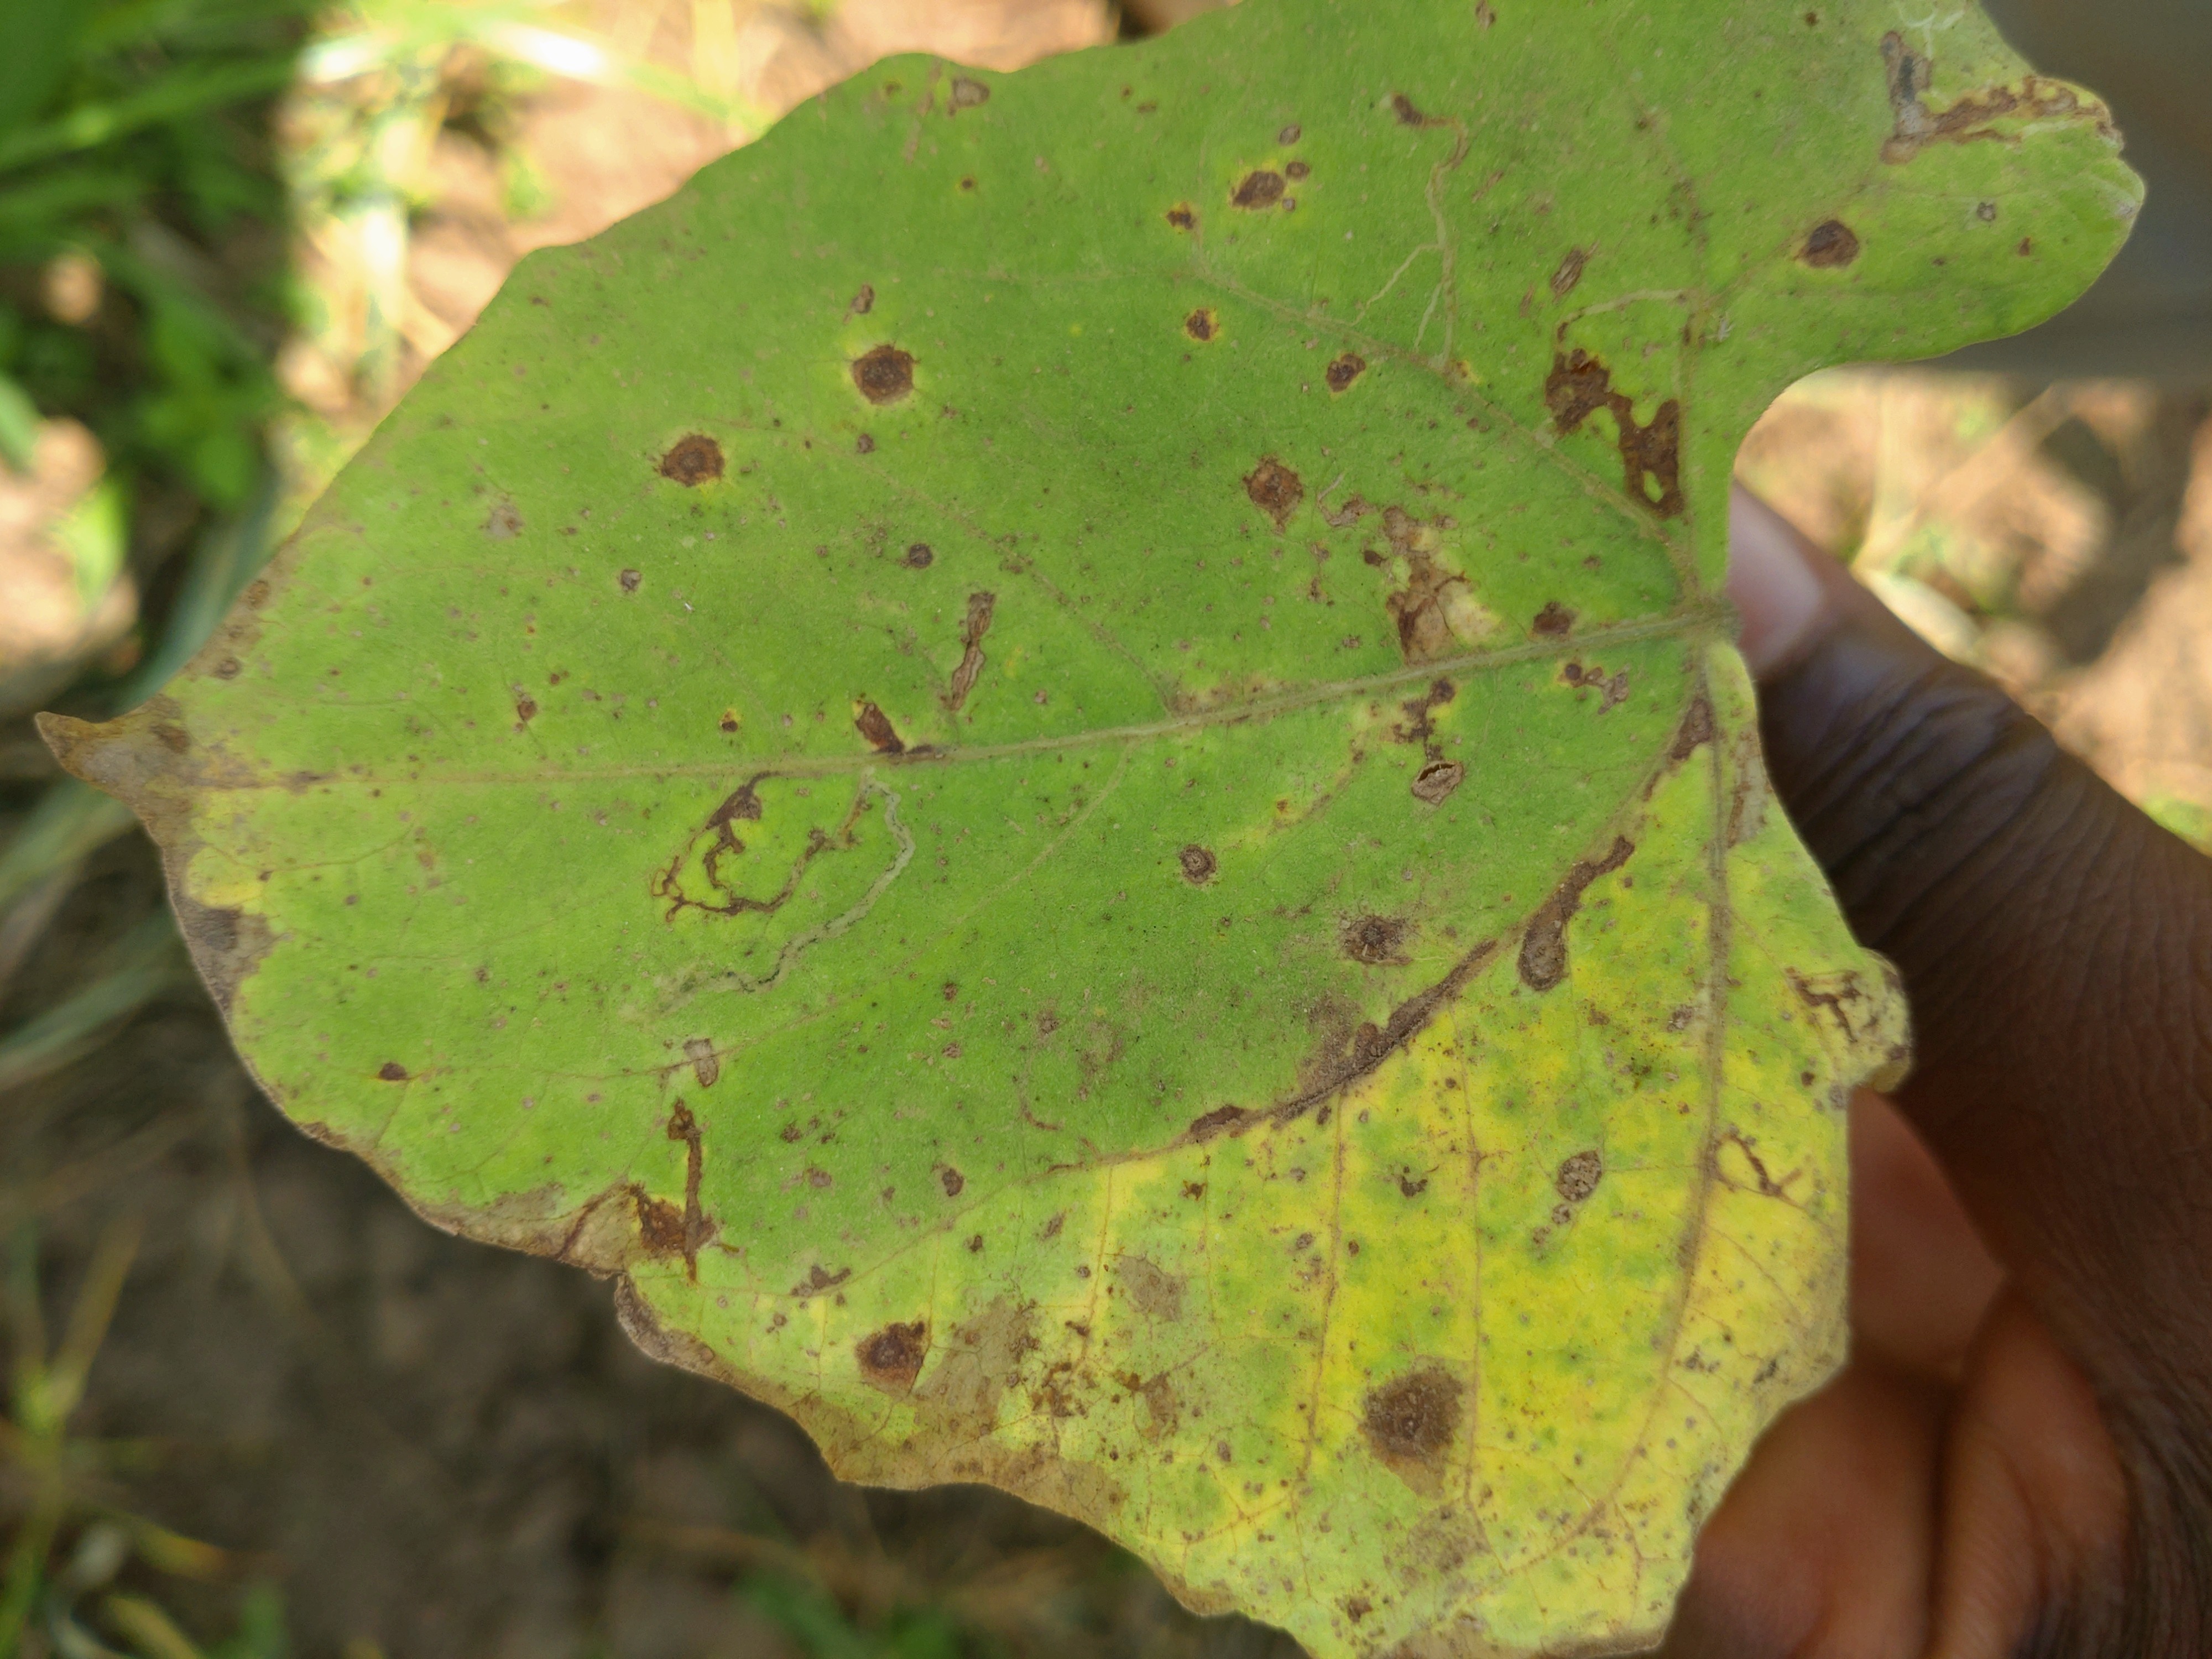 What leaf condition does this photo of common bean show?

anthracnose
